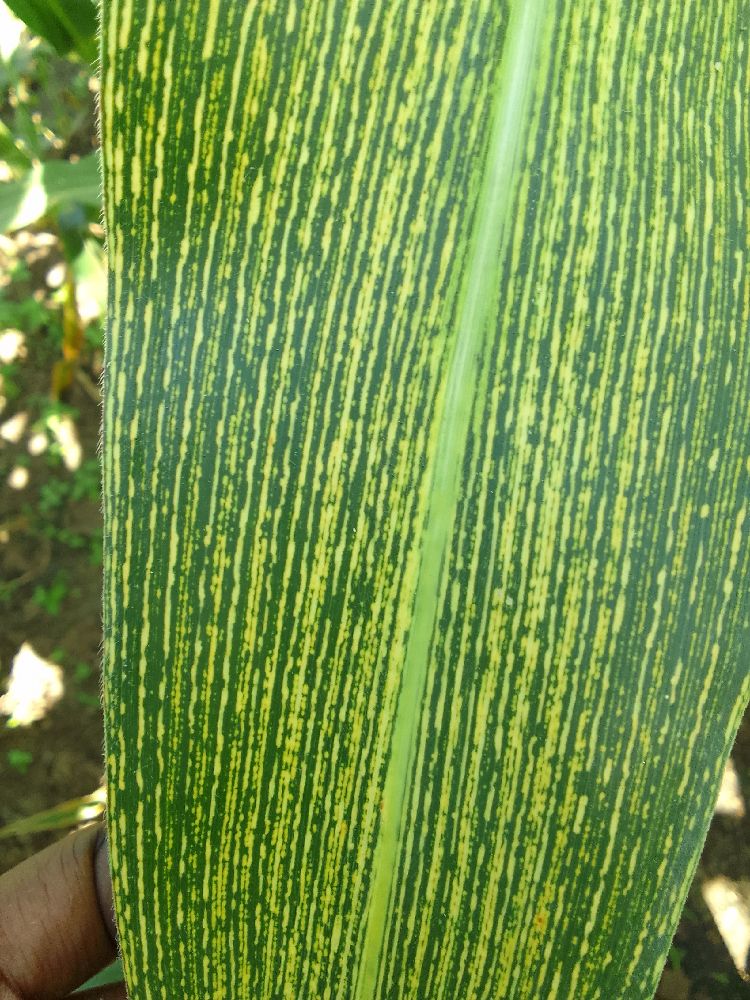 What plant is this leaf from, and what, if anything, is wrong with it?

maize, maize streak virus
